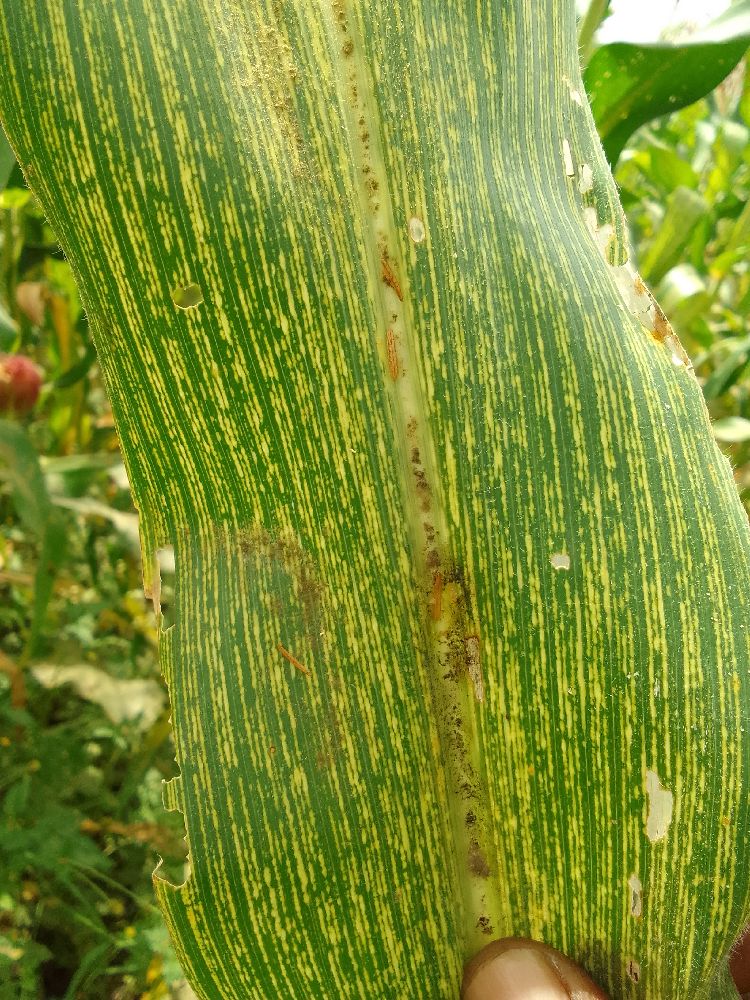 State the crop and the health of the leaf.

maize, maize streak virus
